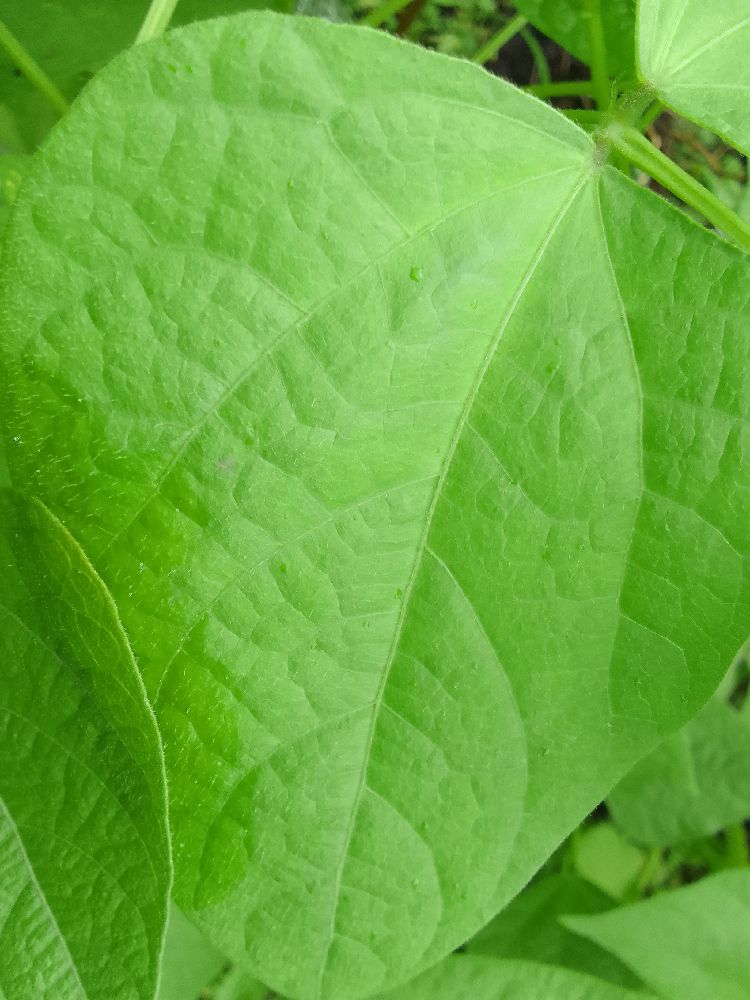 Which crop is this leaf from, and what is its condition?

common bean, healthy
